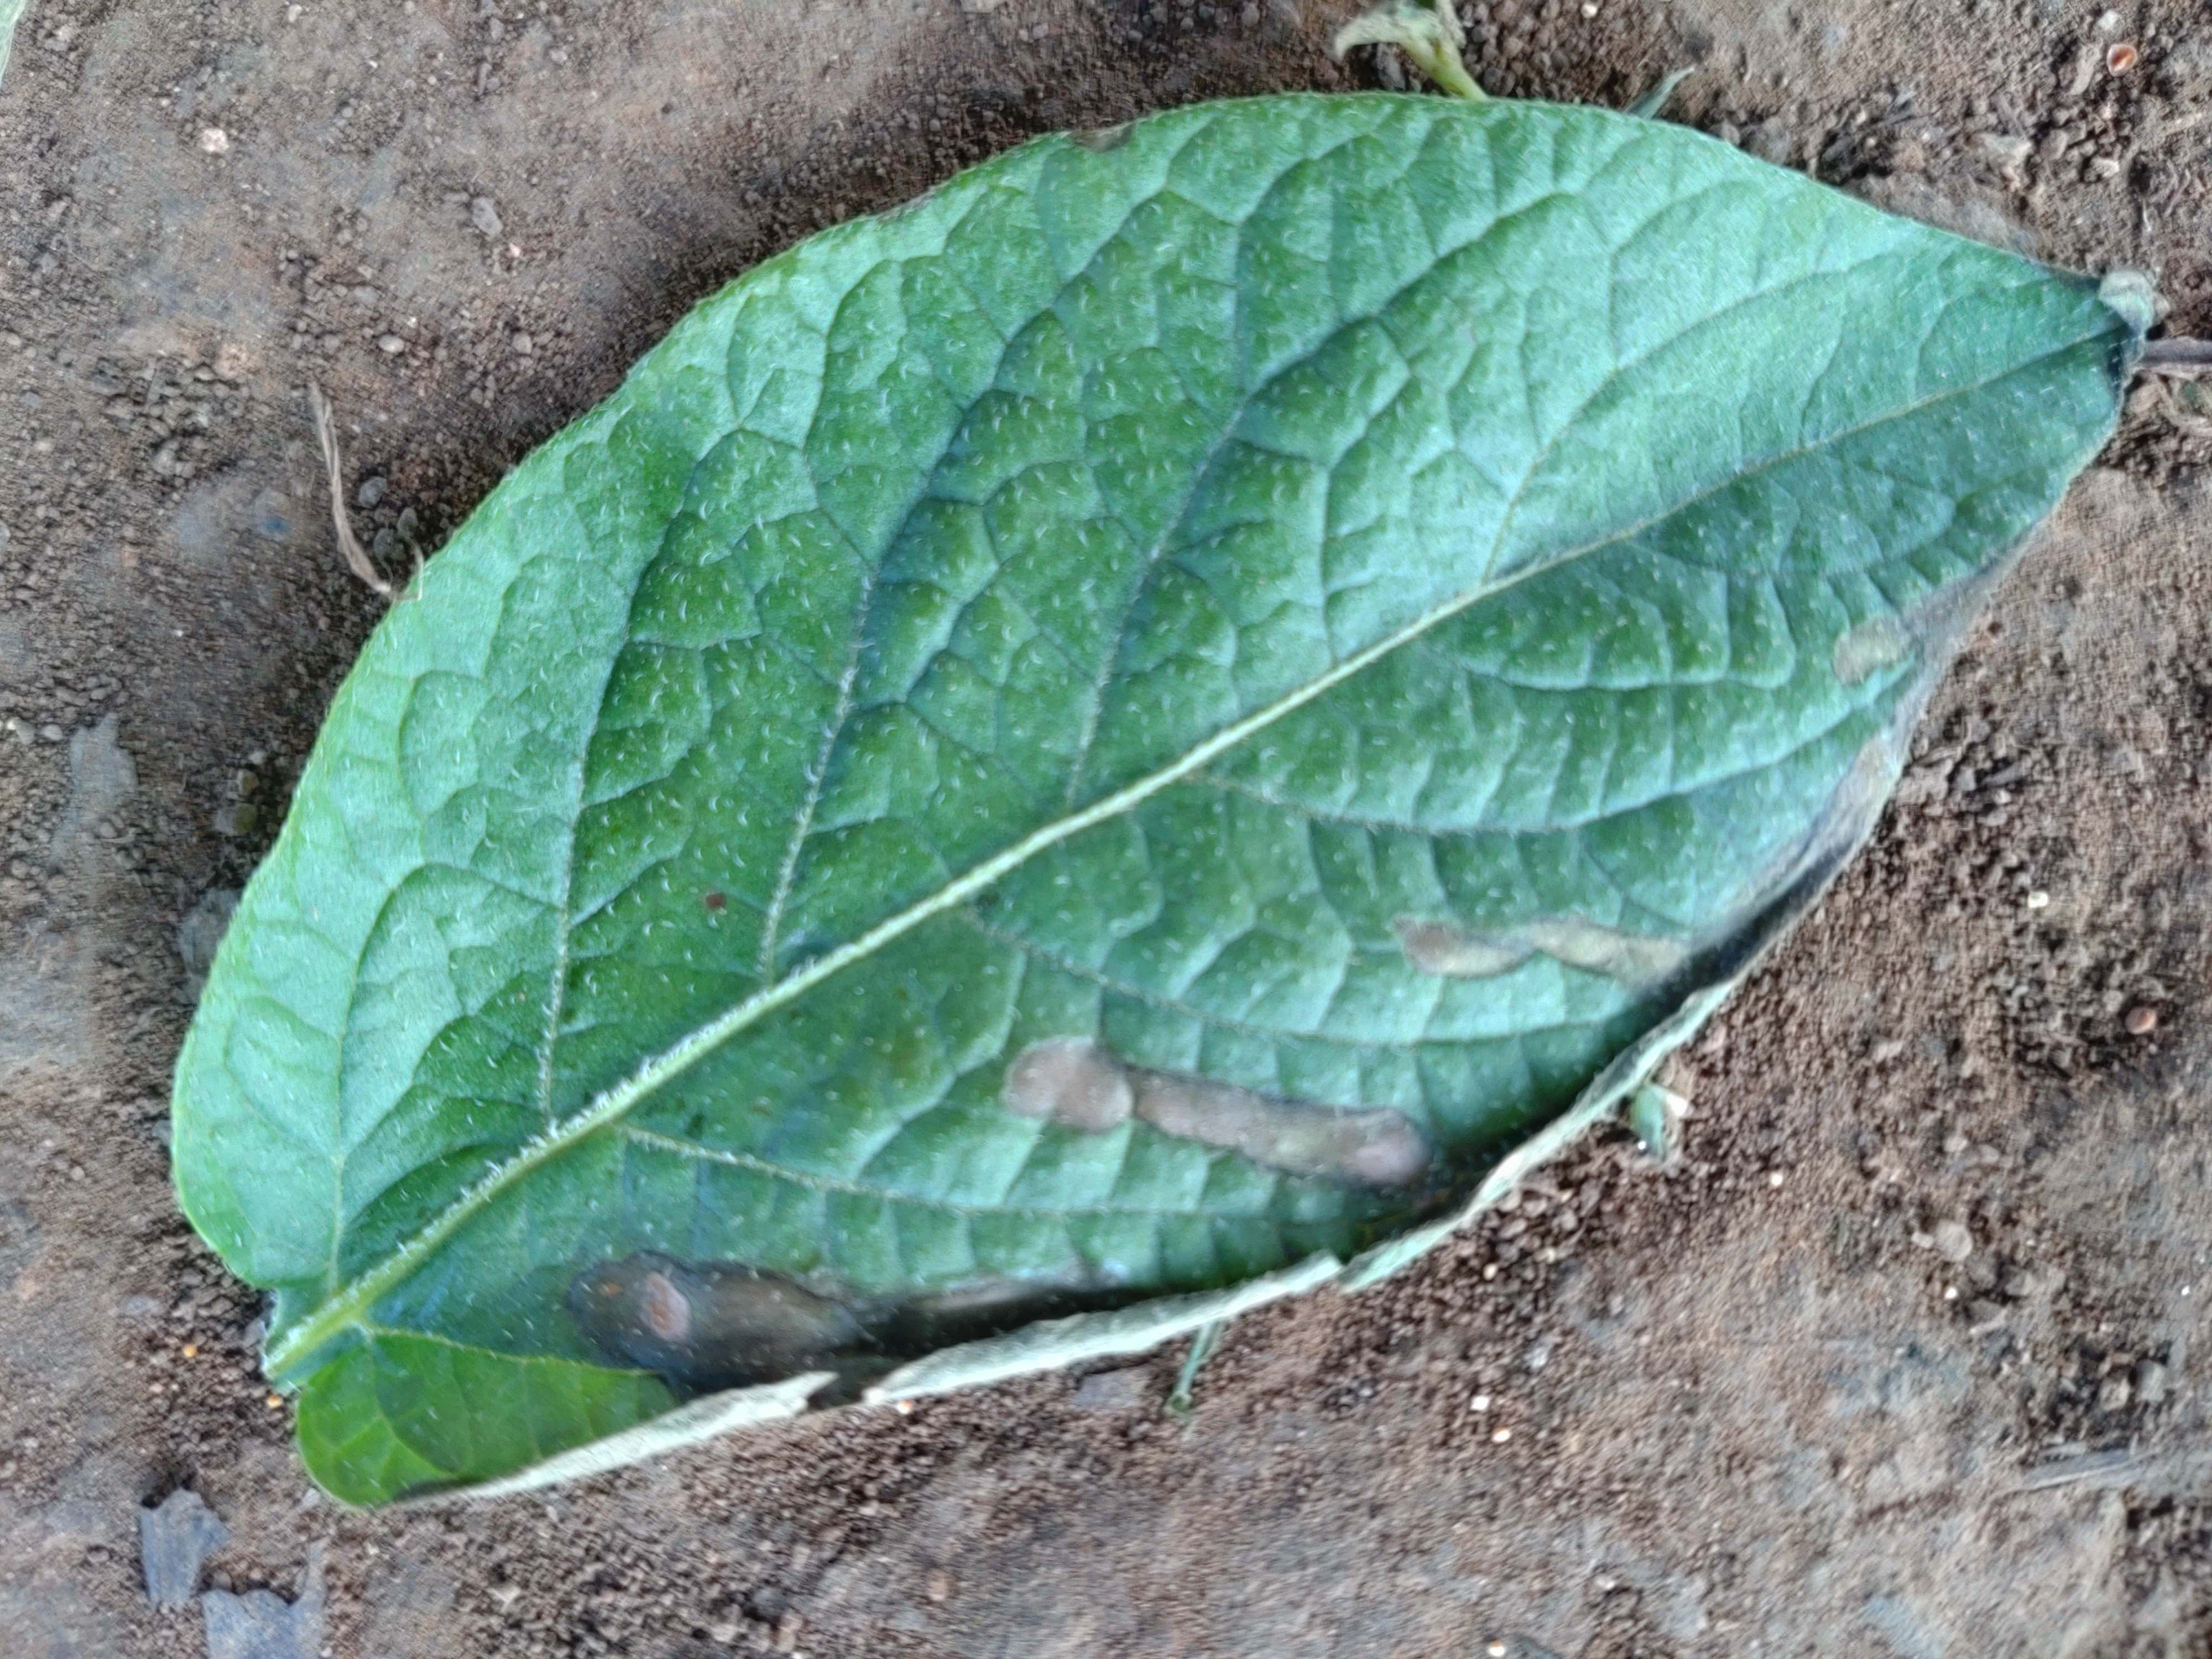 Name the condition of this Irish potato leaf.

early blight
